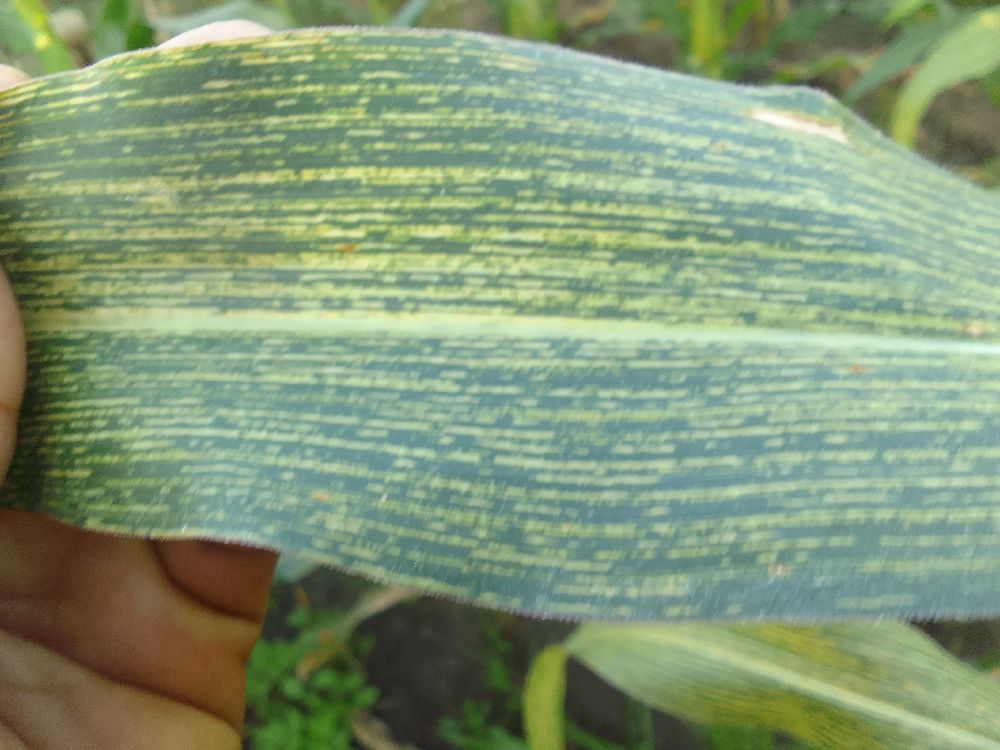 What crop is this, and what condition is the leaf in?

maize, maize streak virus
